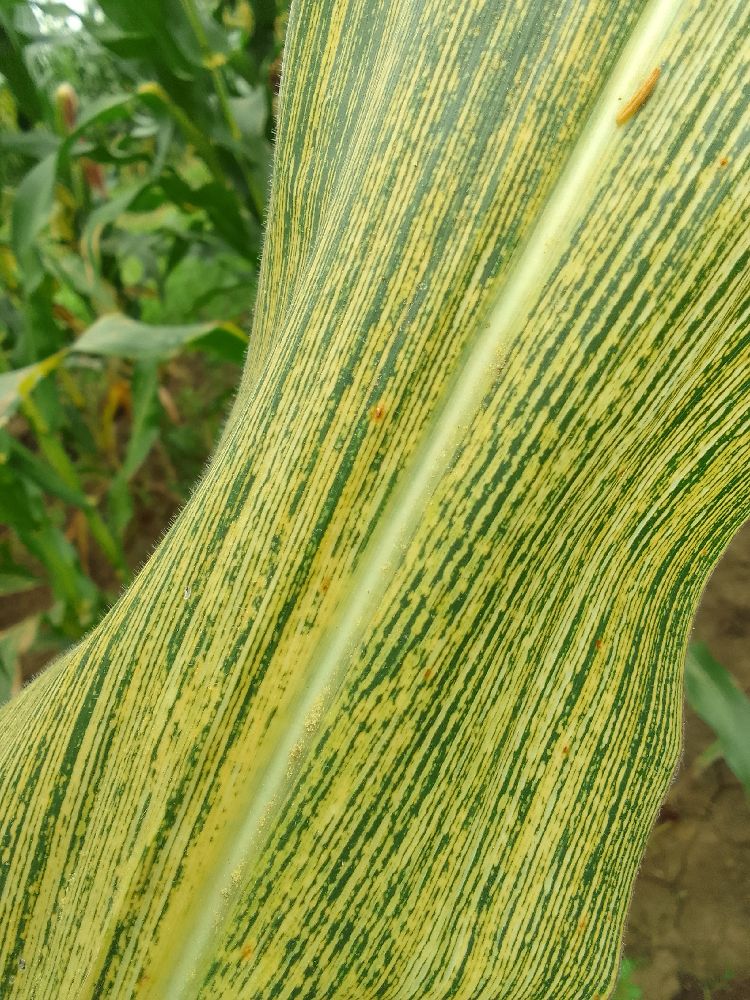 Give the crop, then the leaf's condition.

maize, maize streak virus
